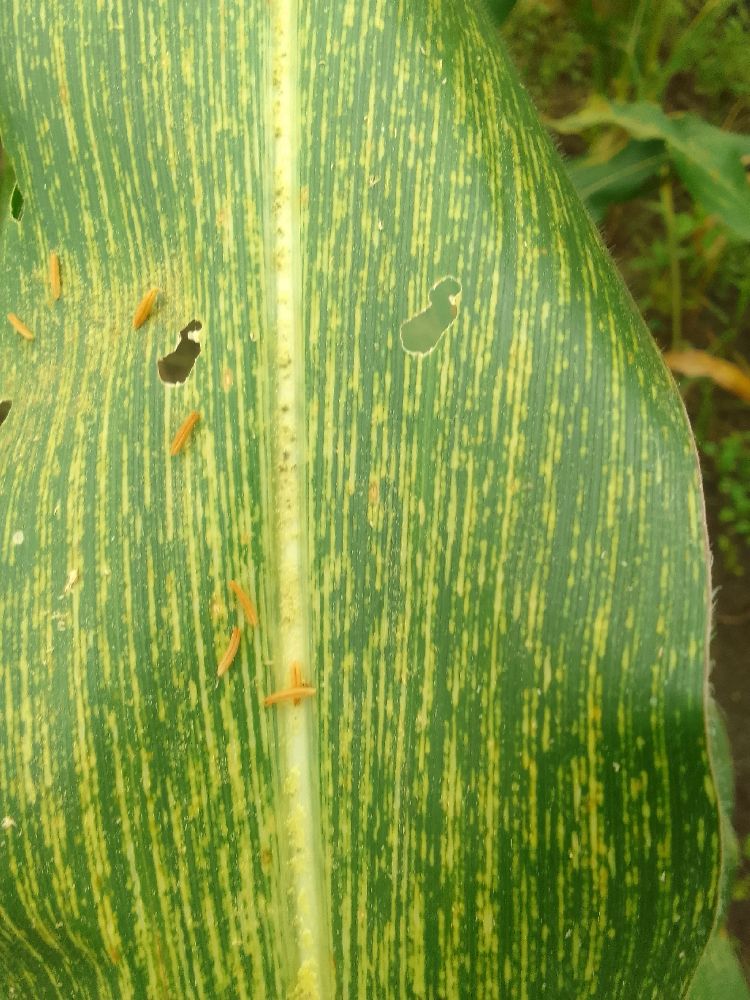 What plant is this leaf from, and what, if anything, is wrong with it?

maize, maize streak virus
